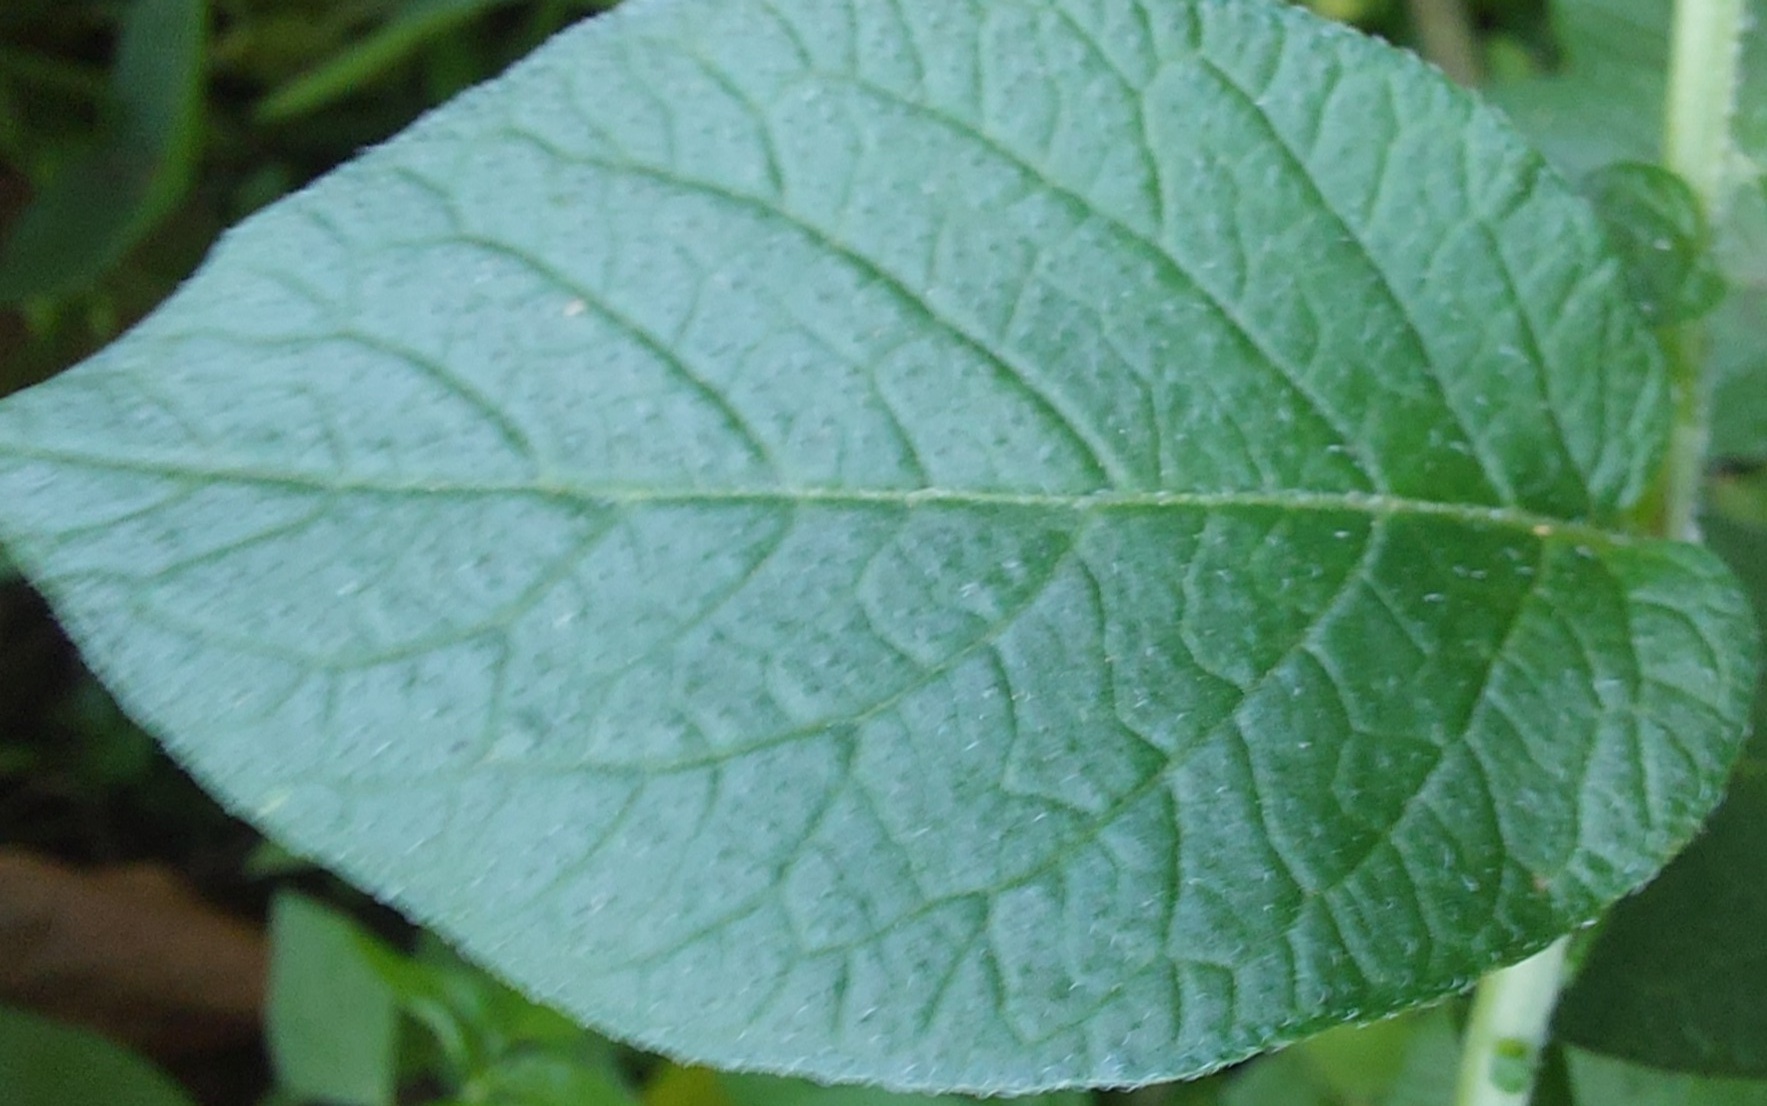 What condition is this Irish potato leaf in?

healthy
